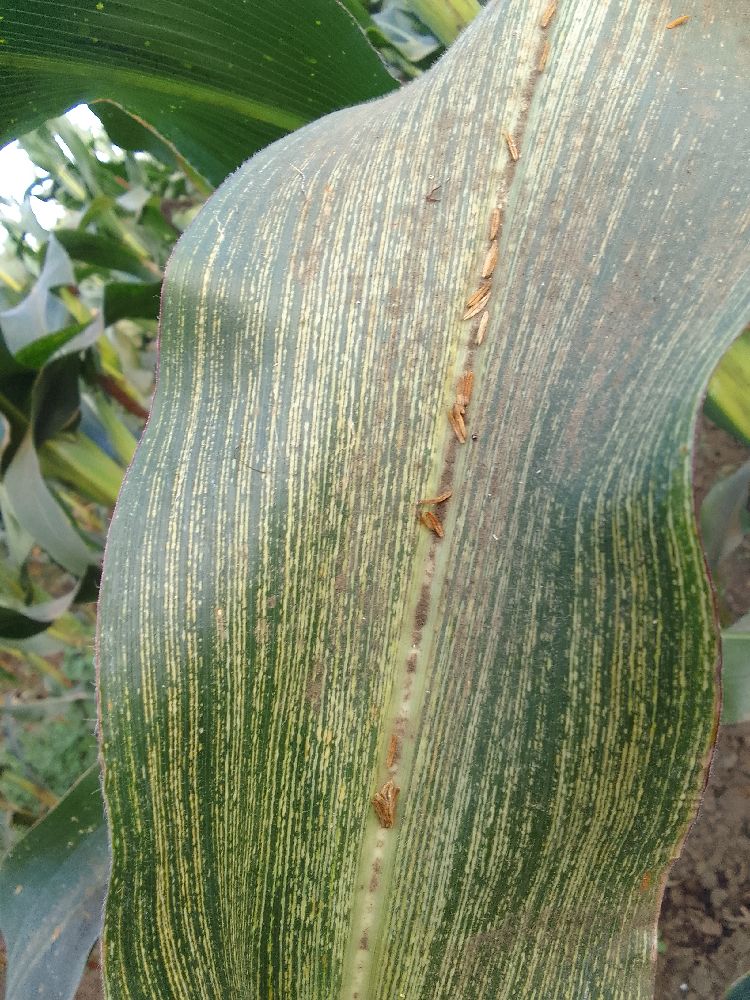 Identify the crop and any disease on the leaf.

maize, maize streak virus
